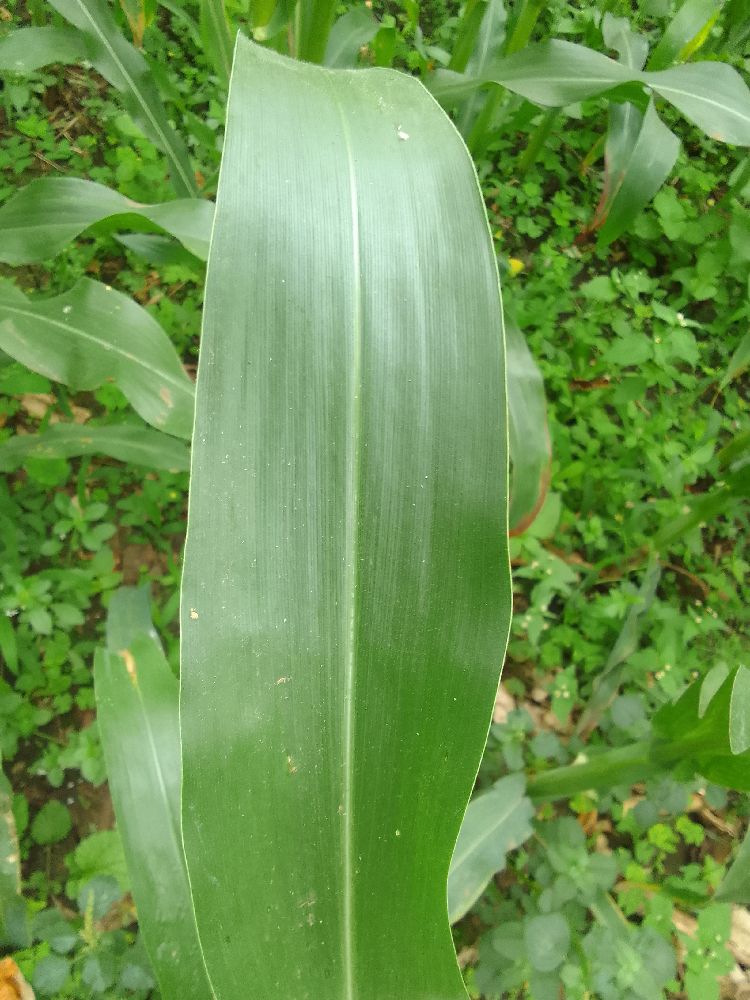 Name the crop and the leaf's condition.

maize, healthy
